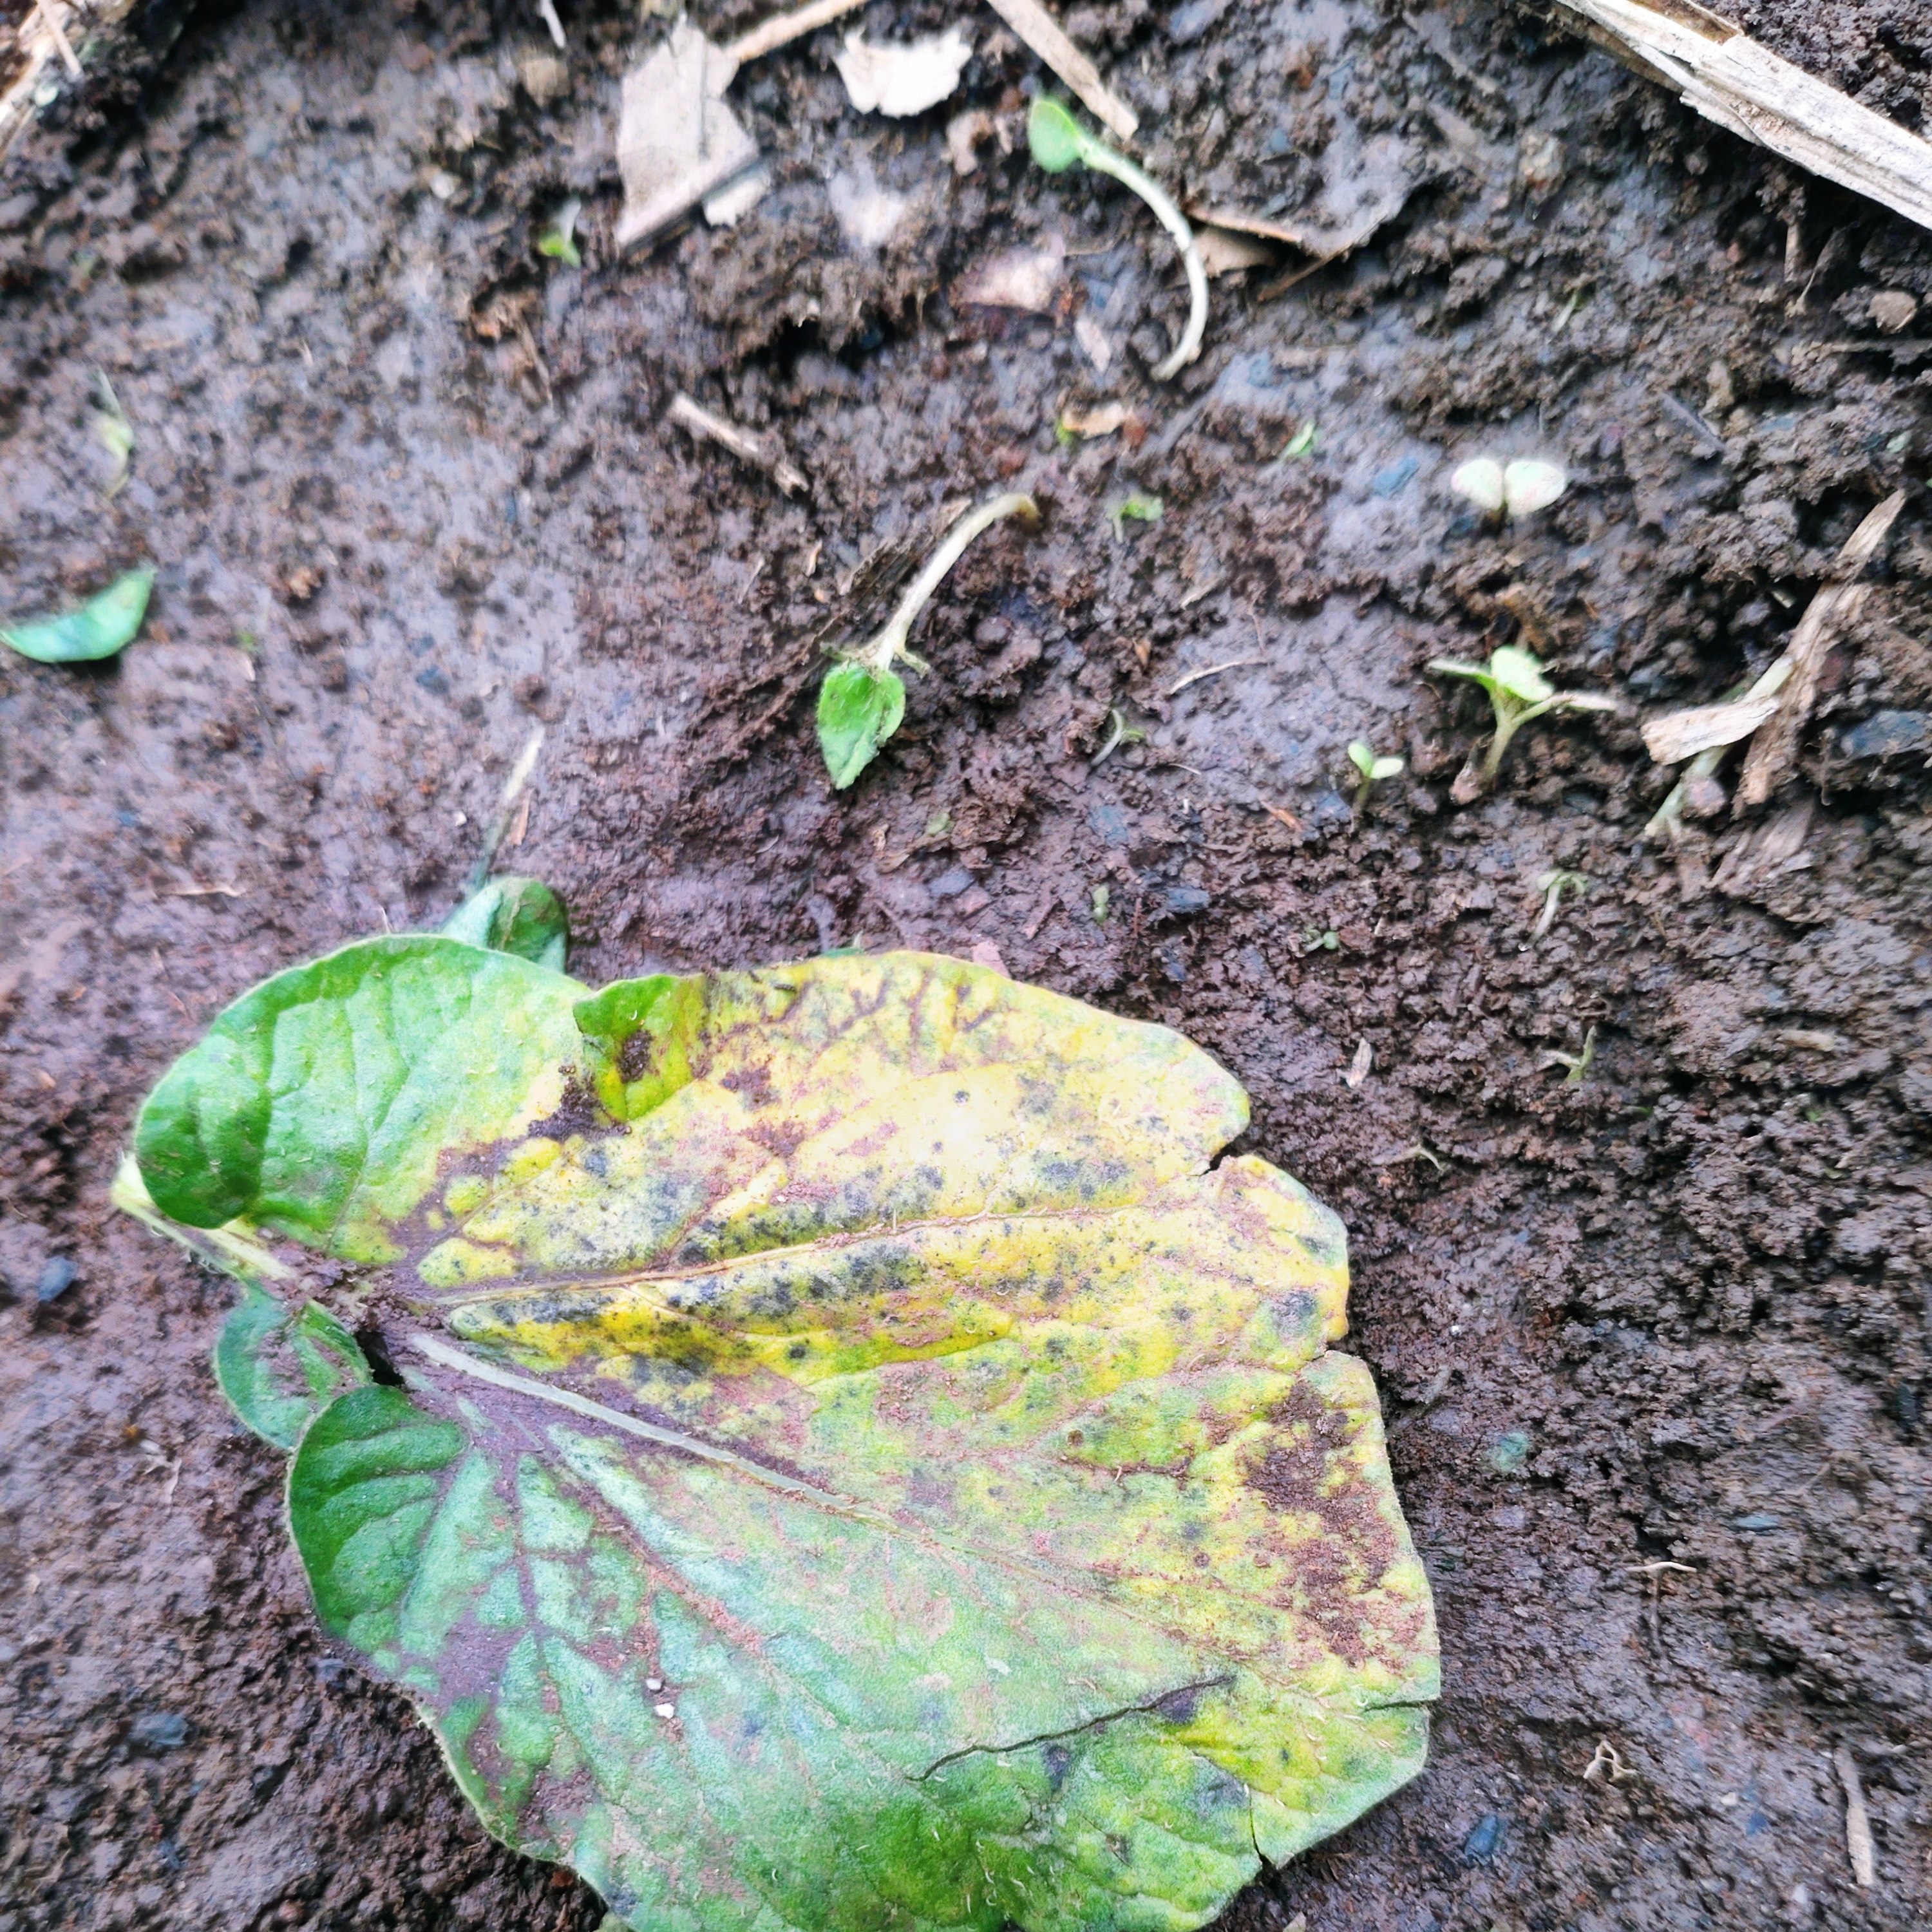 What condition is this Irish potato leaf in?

late blight
